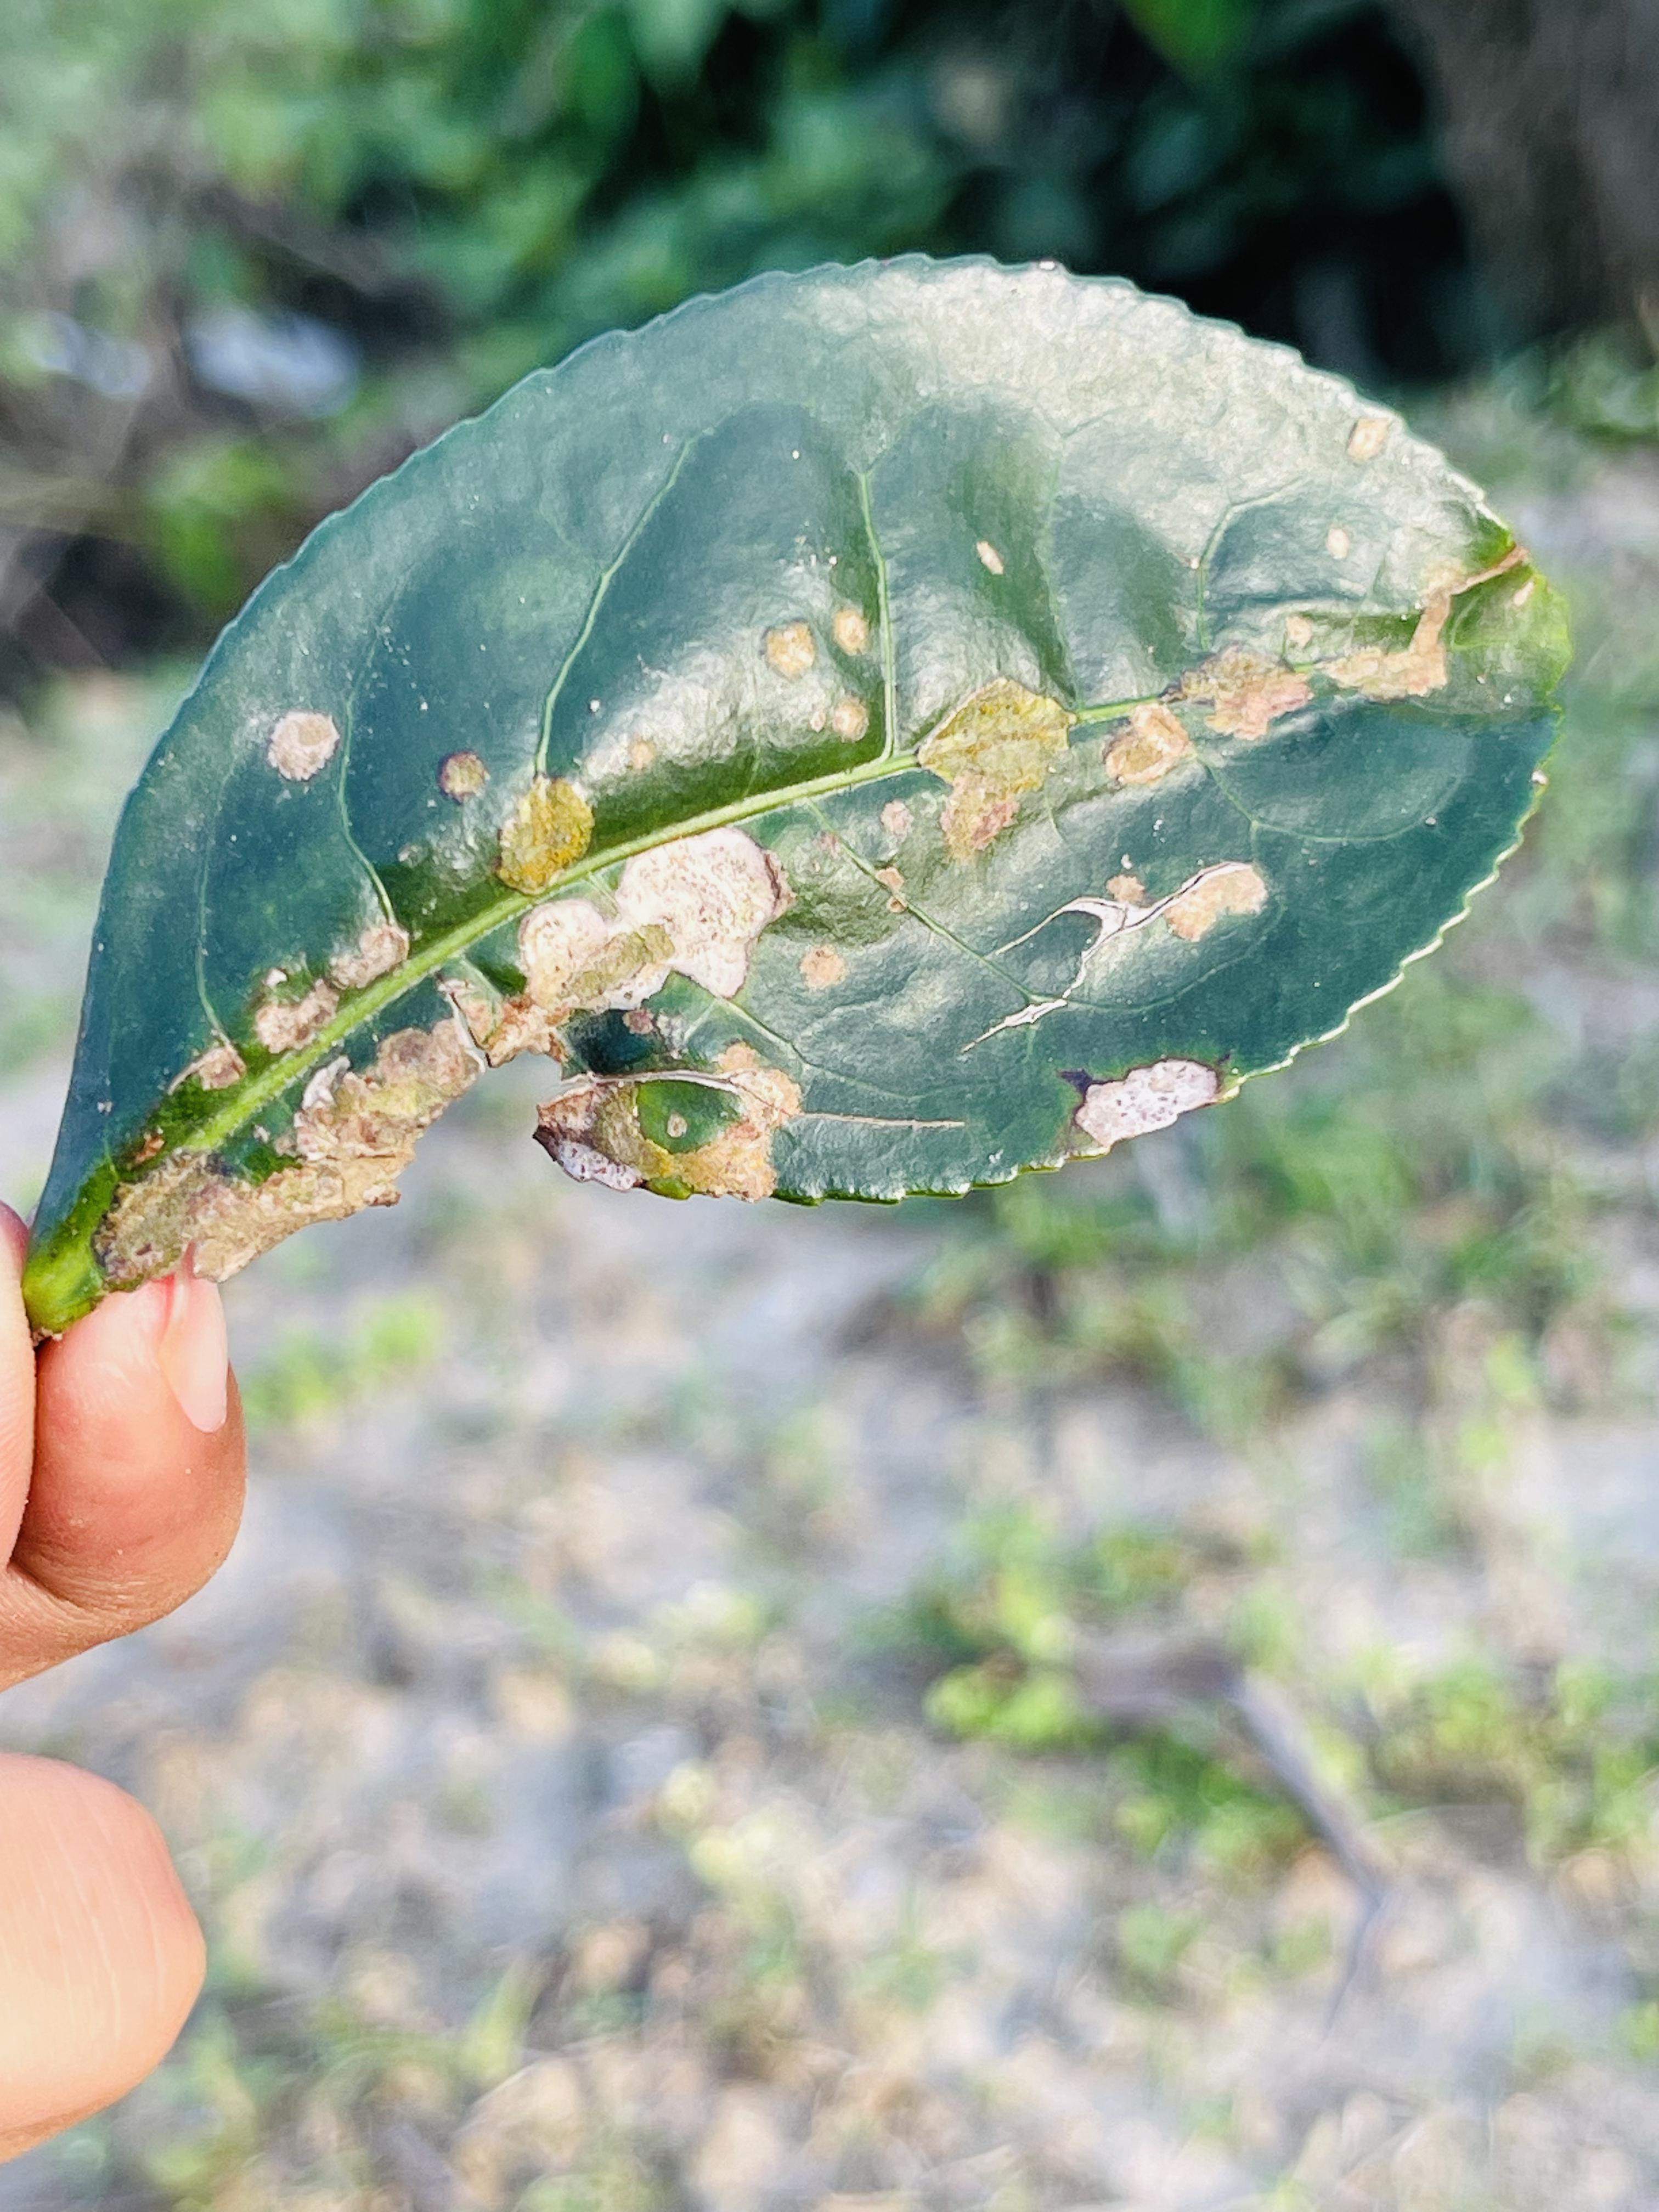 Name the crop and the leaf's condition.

tea, blight
